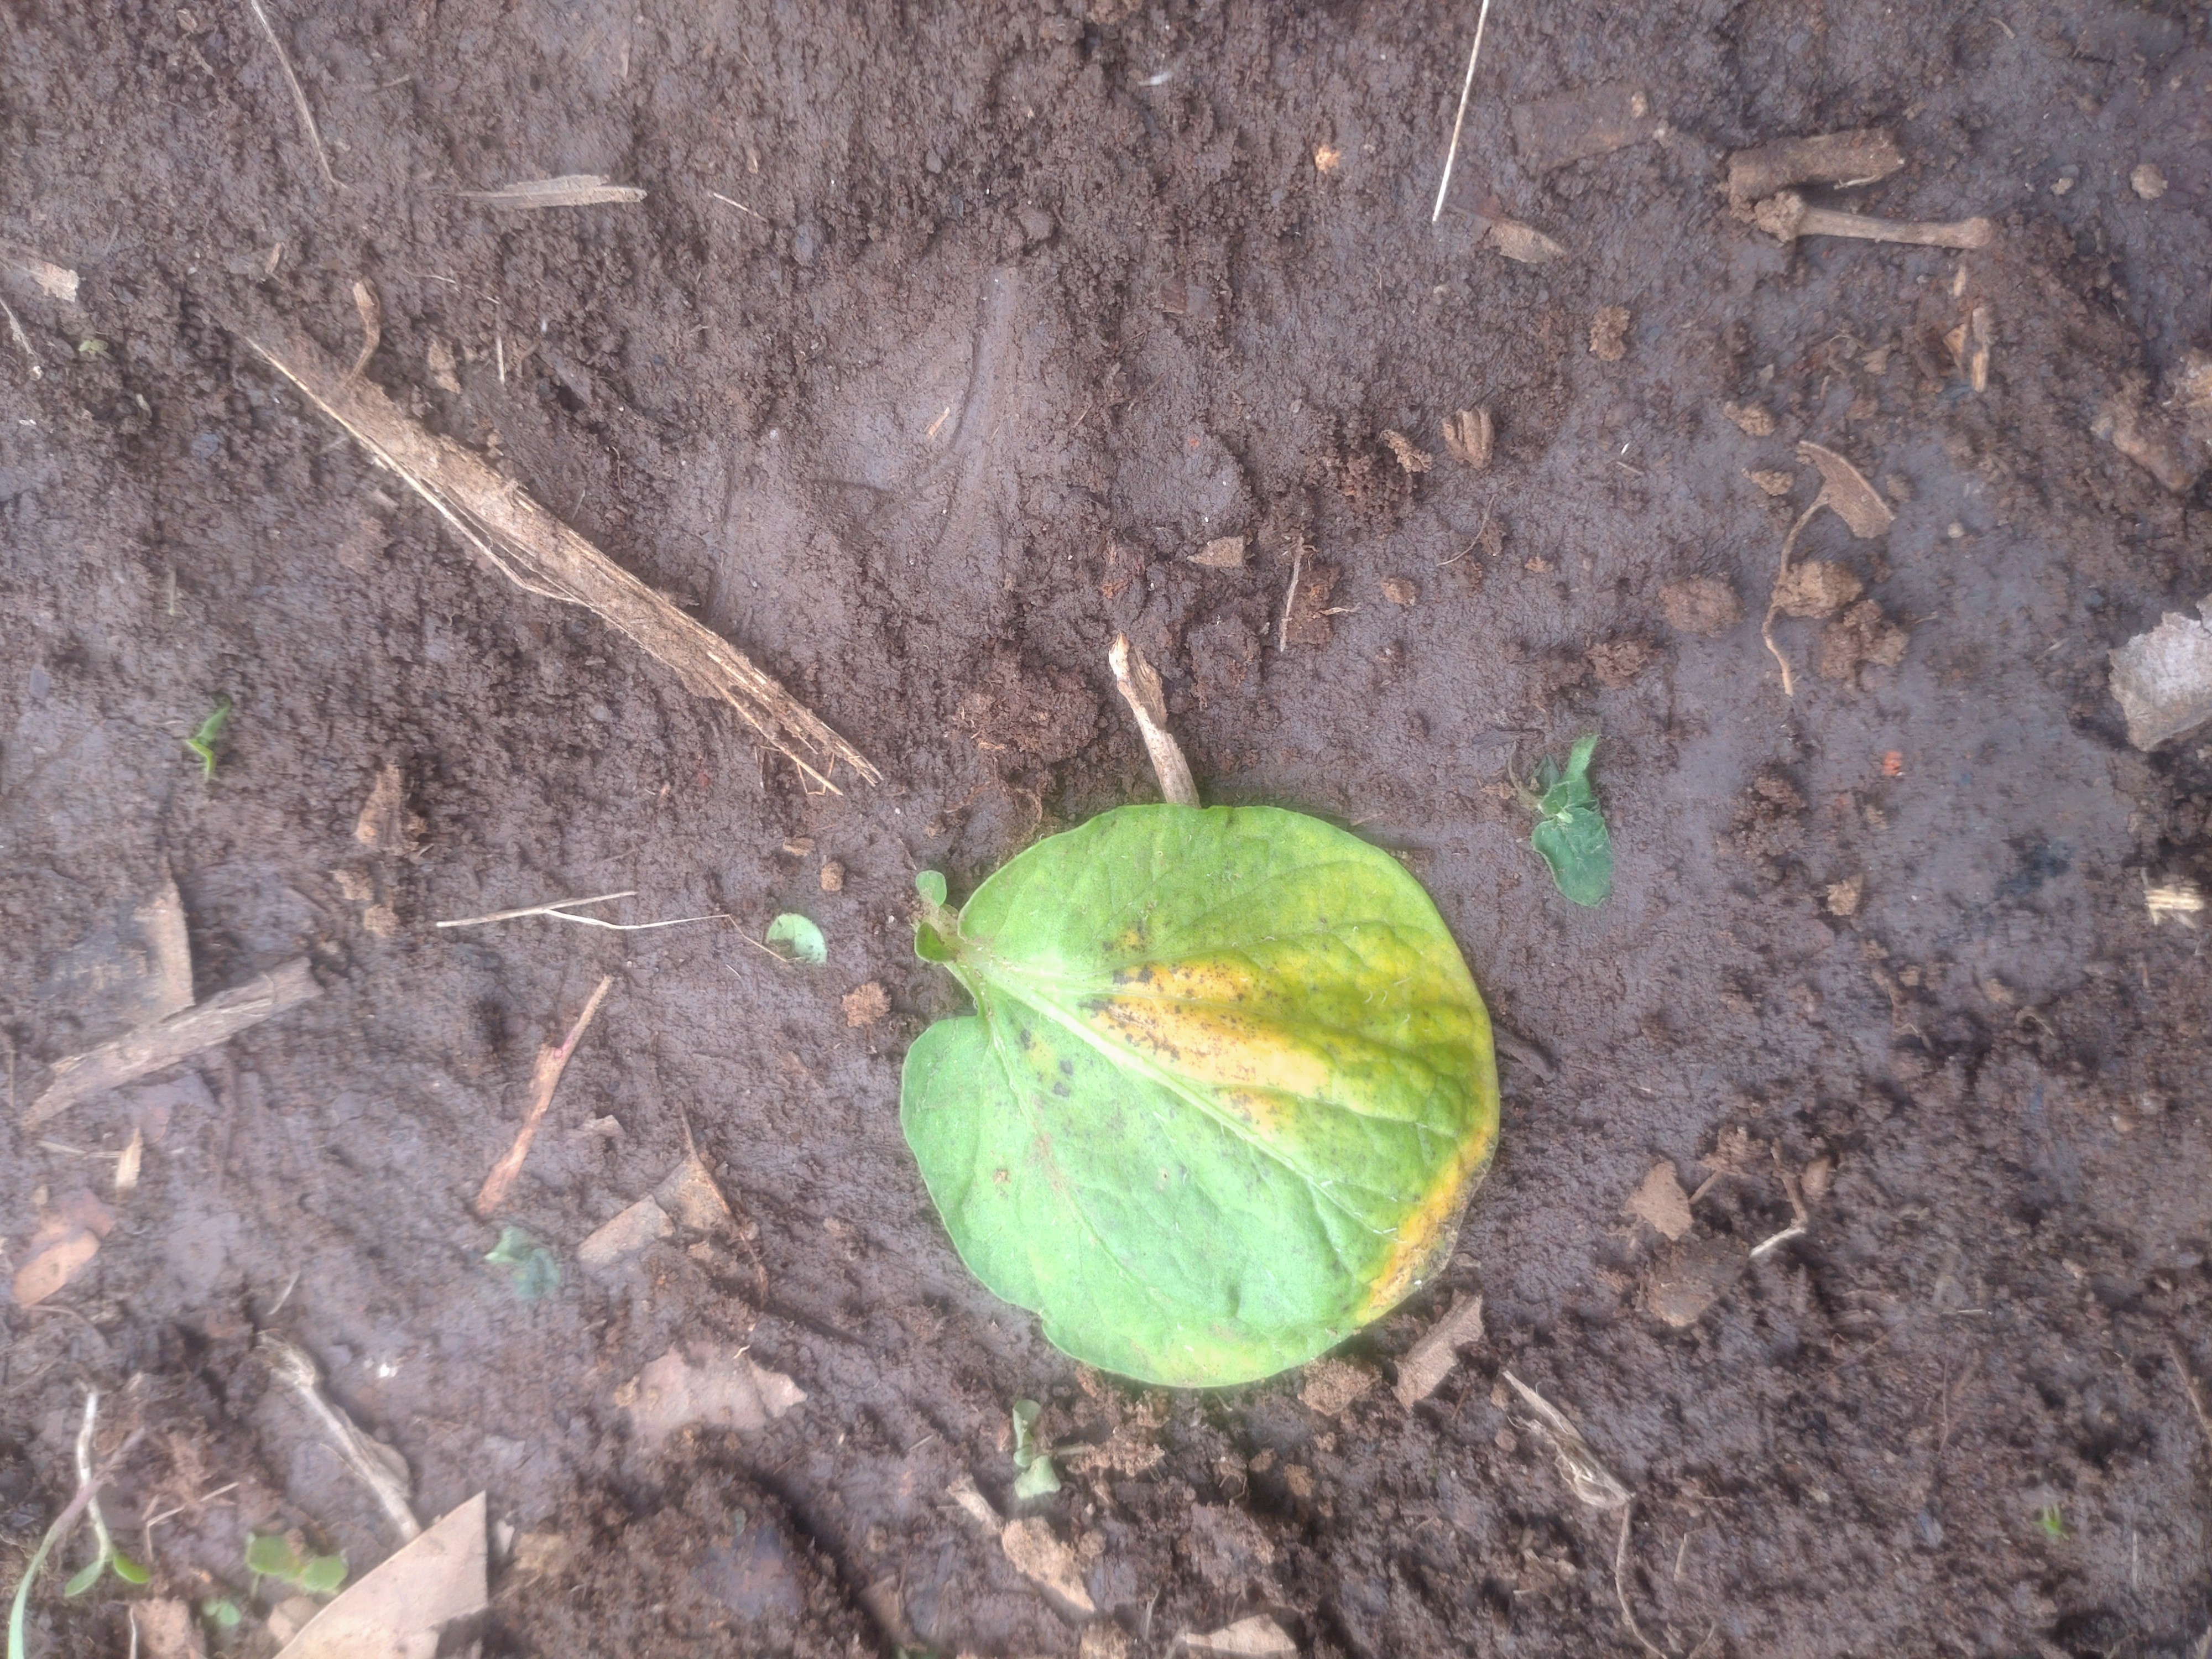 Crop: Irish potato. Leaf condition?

late blight
